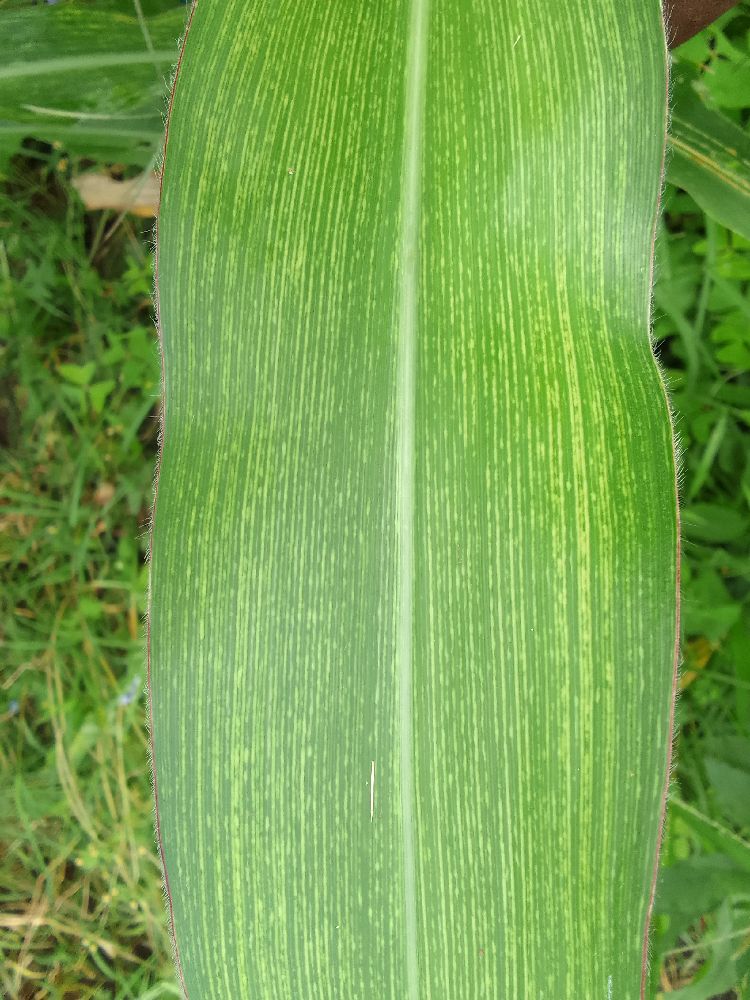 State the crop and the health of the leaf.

maize, maize streak virus
